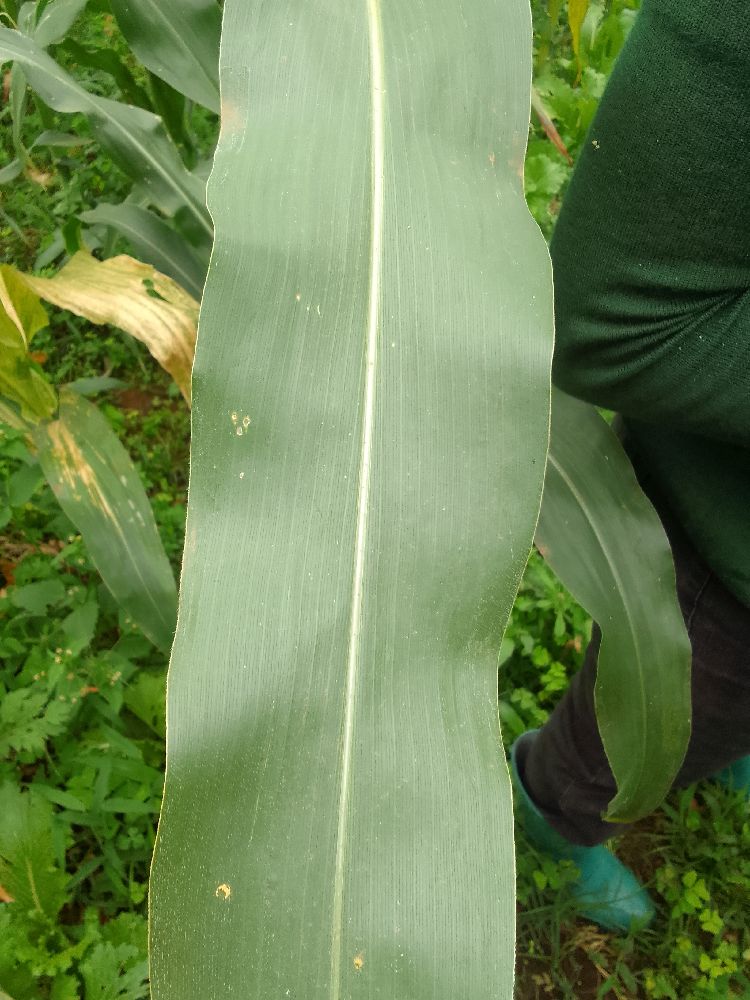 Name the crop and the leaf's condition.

maize, healthy
